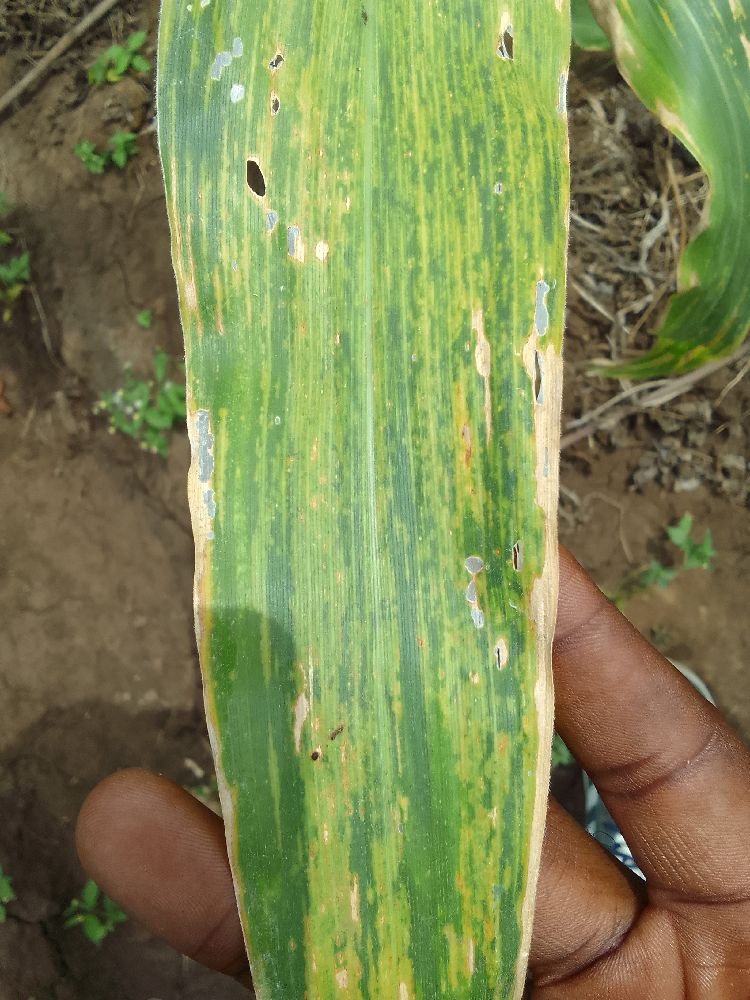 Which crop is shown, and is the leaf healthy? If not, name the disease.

maize, maize lethal necrosis
